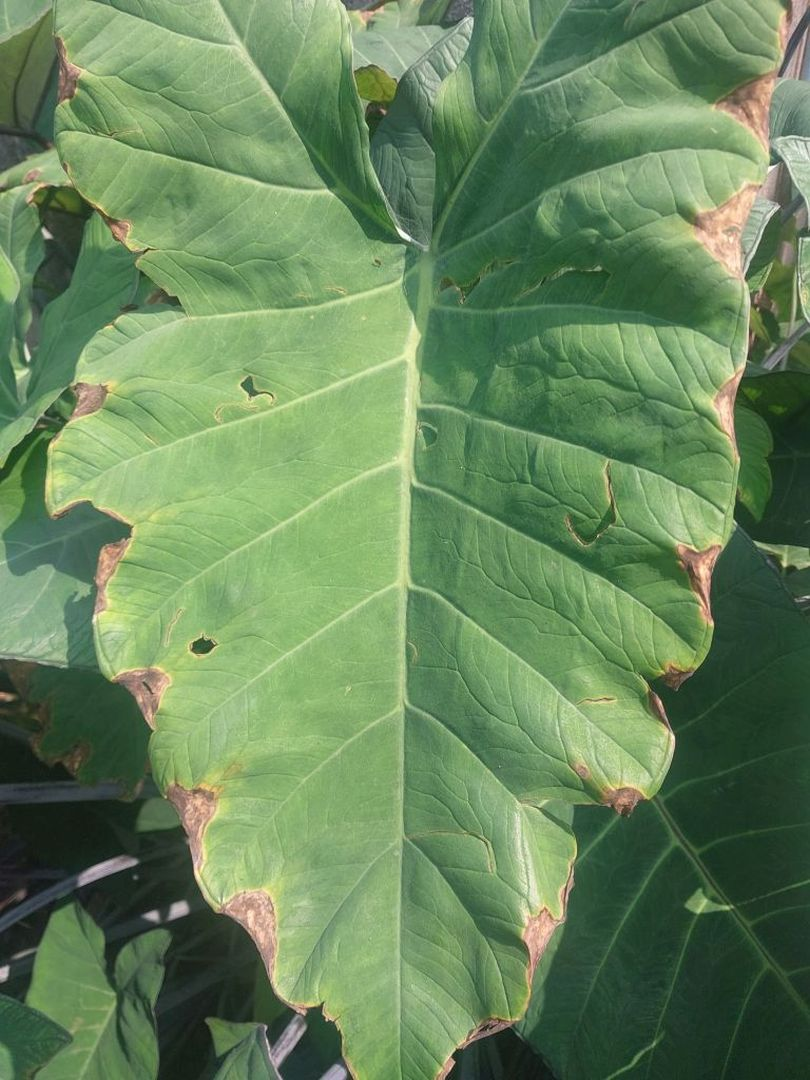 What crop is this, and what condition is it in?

taro, leaf blight
